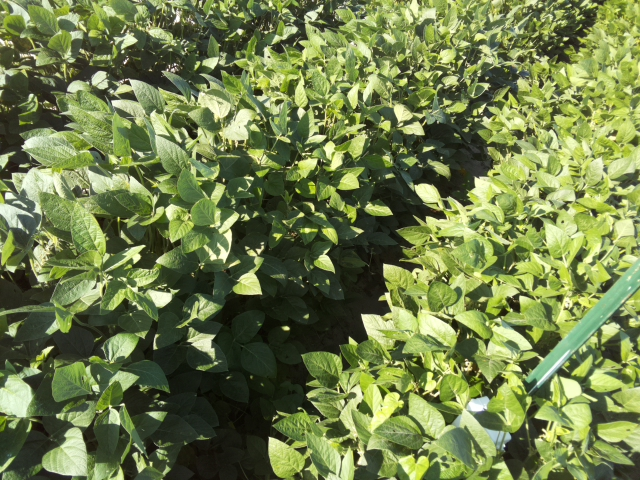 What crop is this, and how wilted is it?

soybean, leaflets folding inward at secondary pulvinus with no turgor loss in leaflets or petioles
